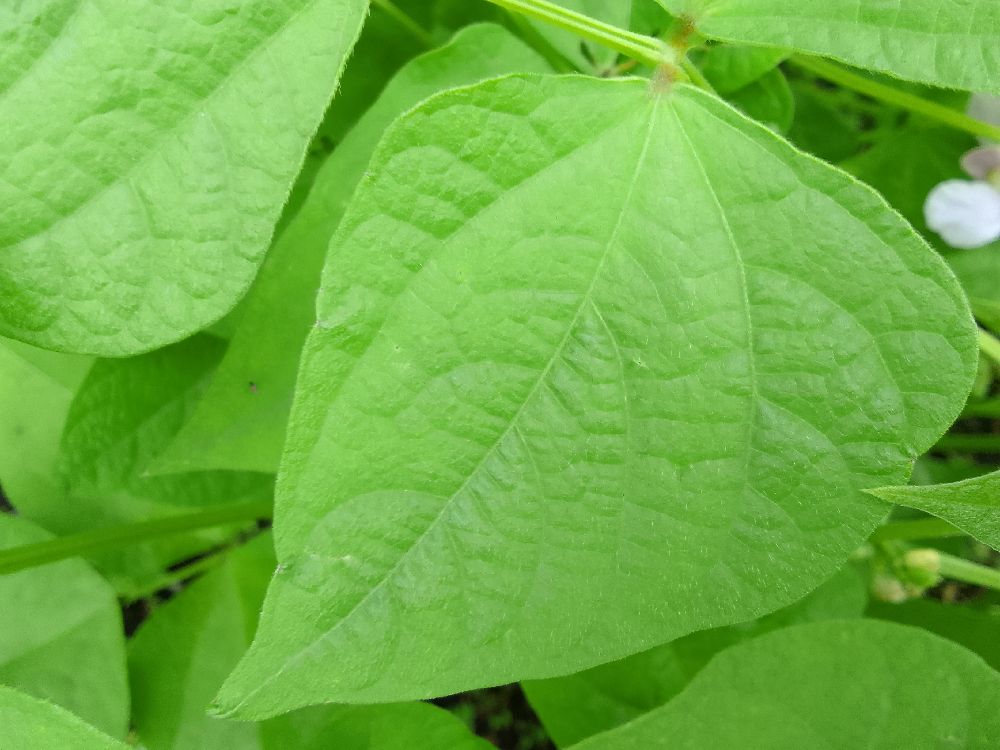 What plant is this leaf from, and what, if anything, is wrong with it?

common bean, healthy
